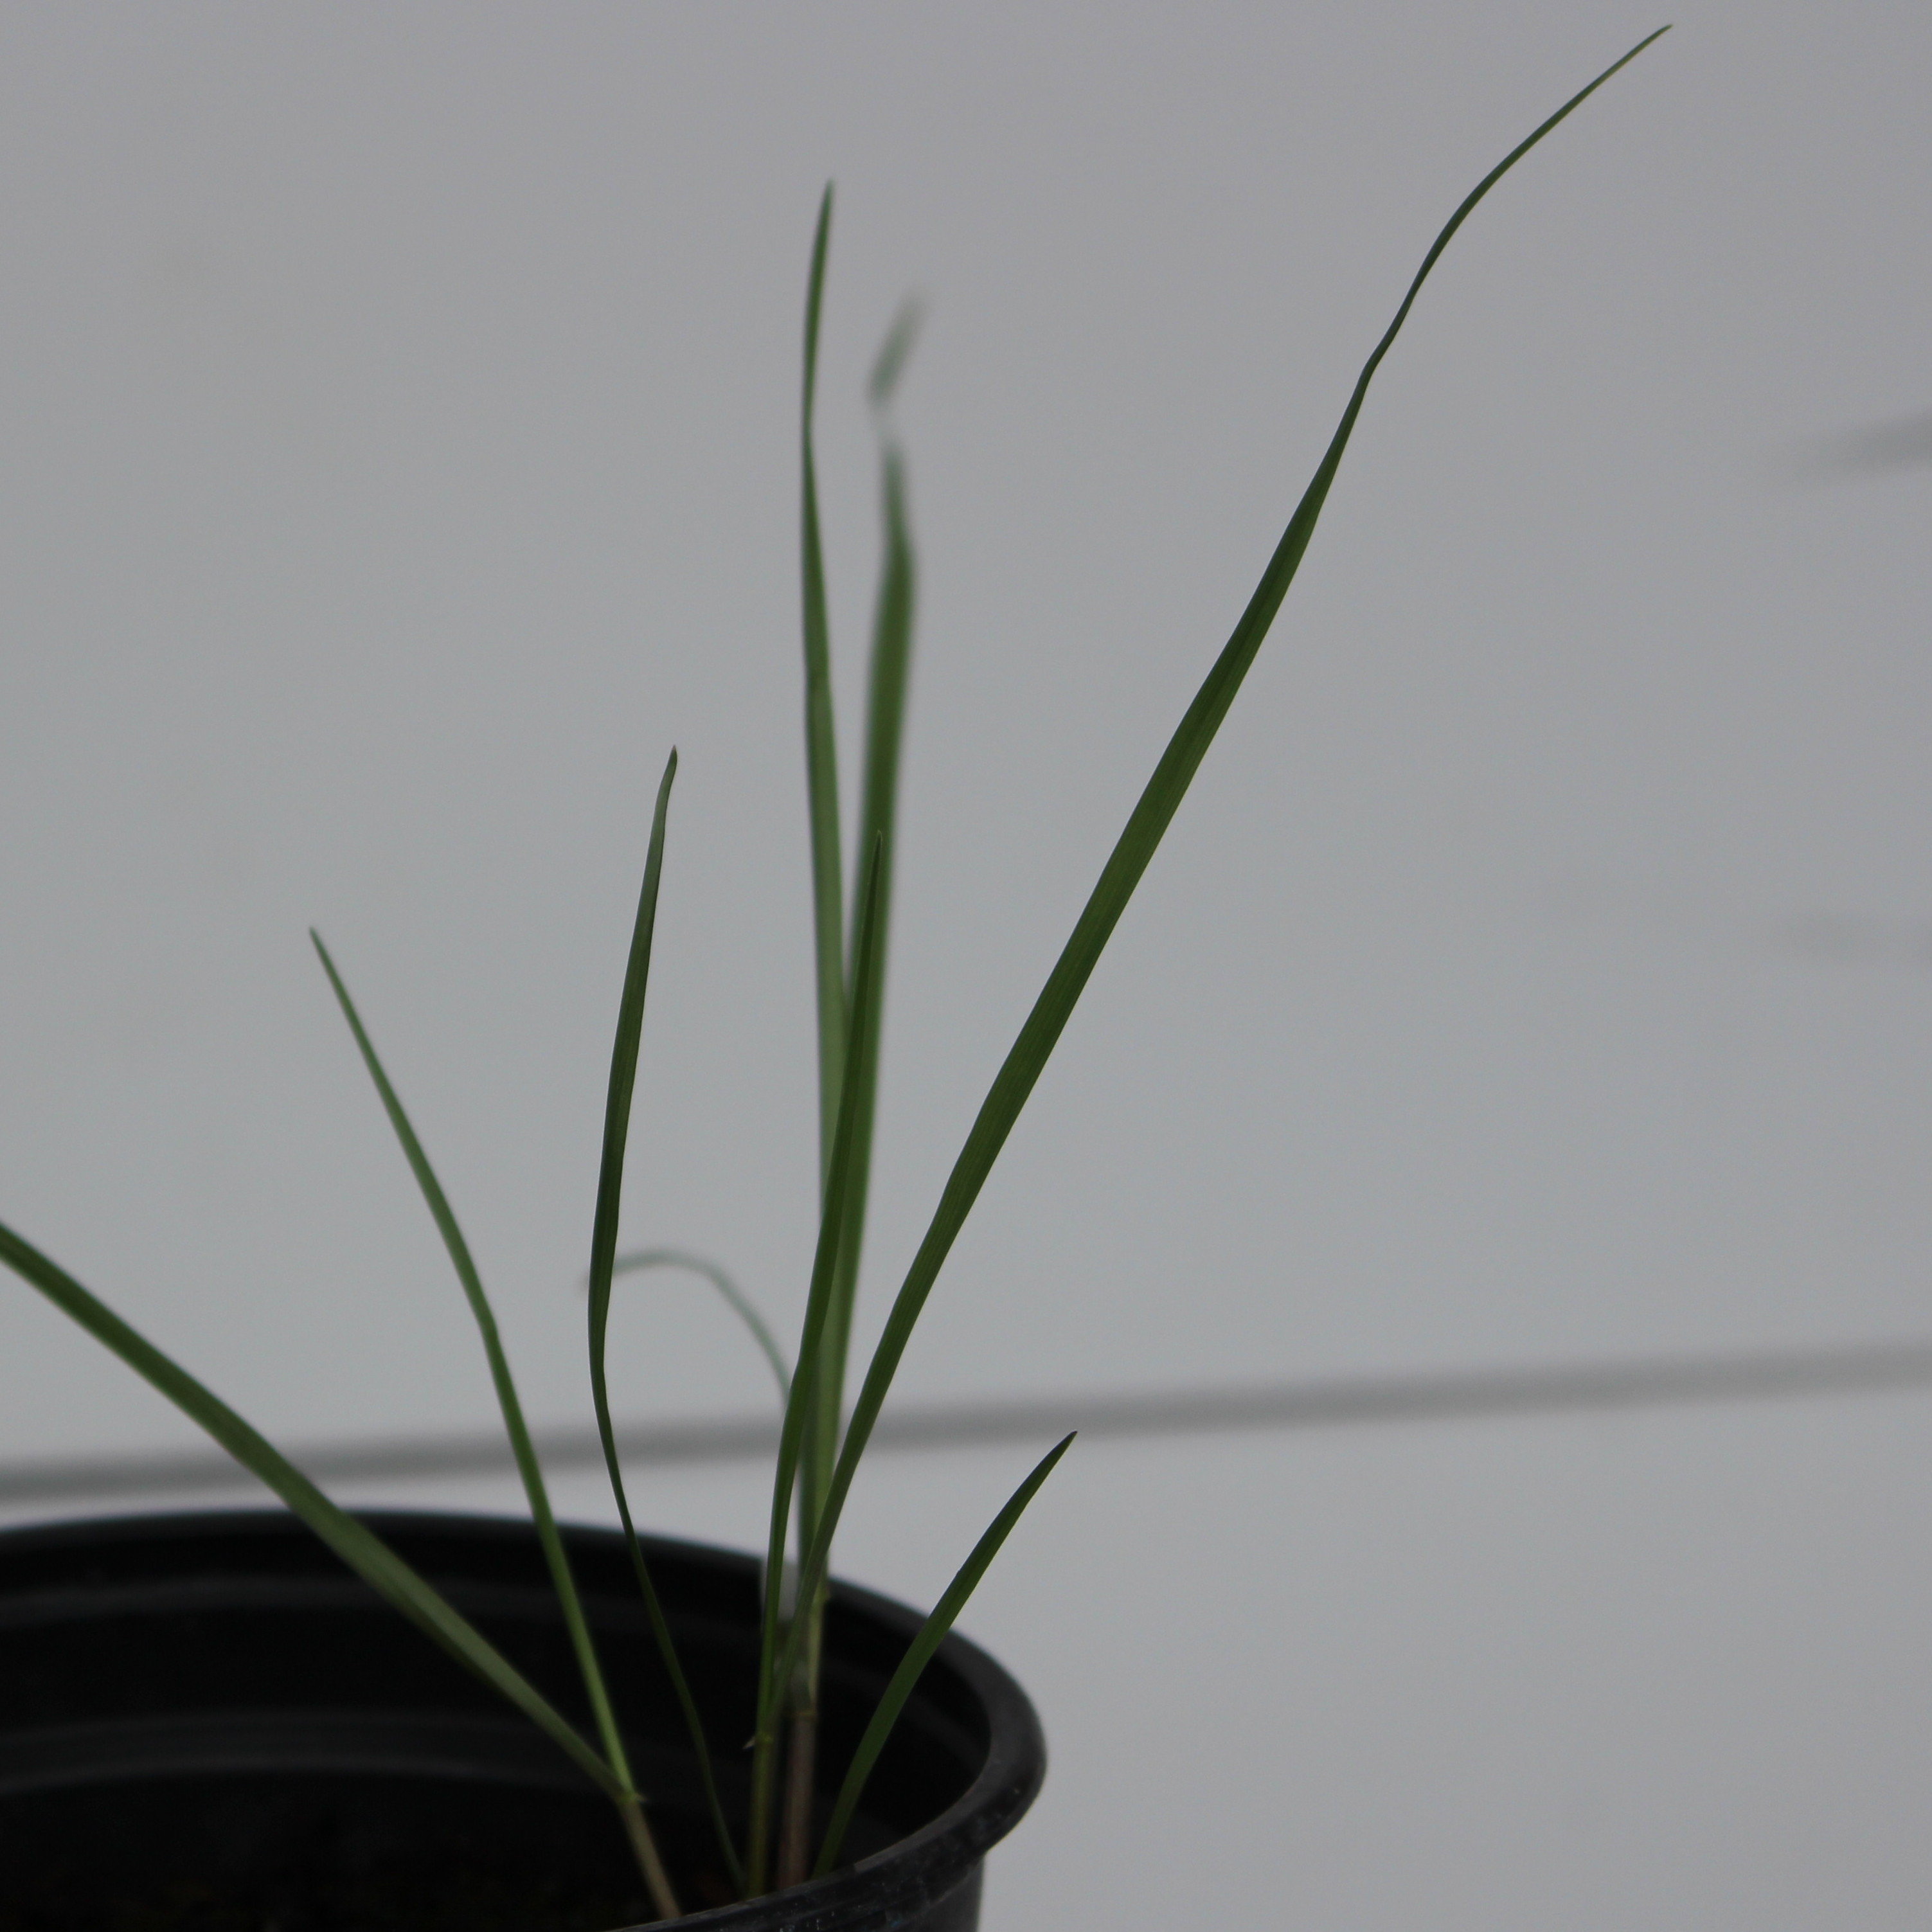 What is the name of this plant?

Lolium multiflorum
